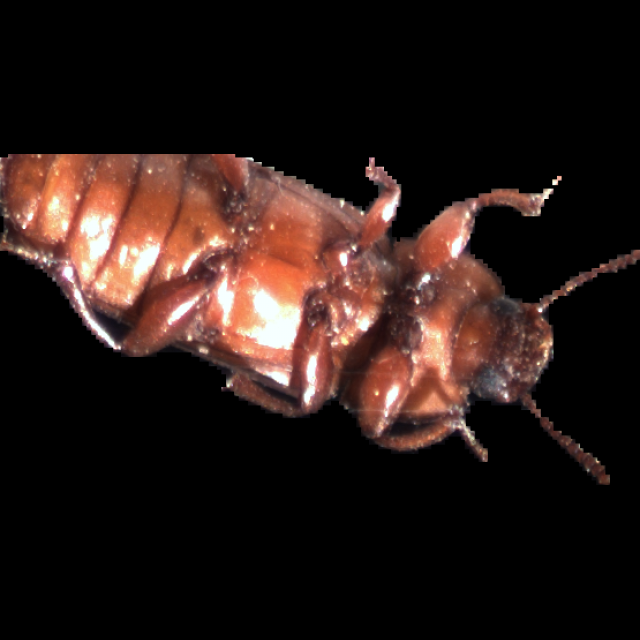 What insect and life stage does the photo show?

mealworm beetle
